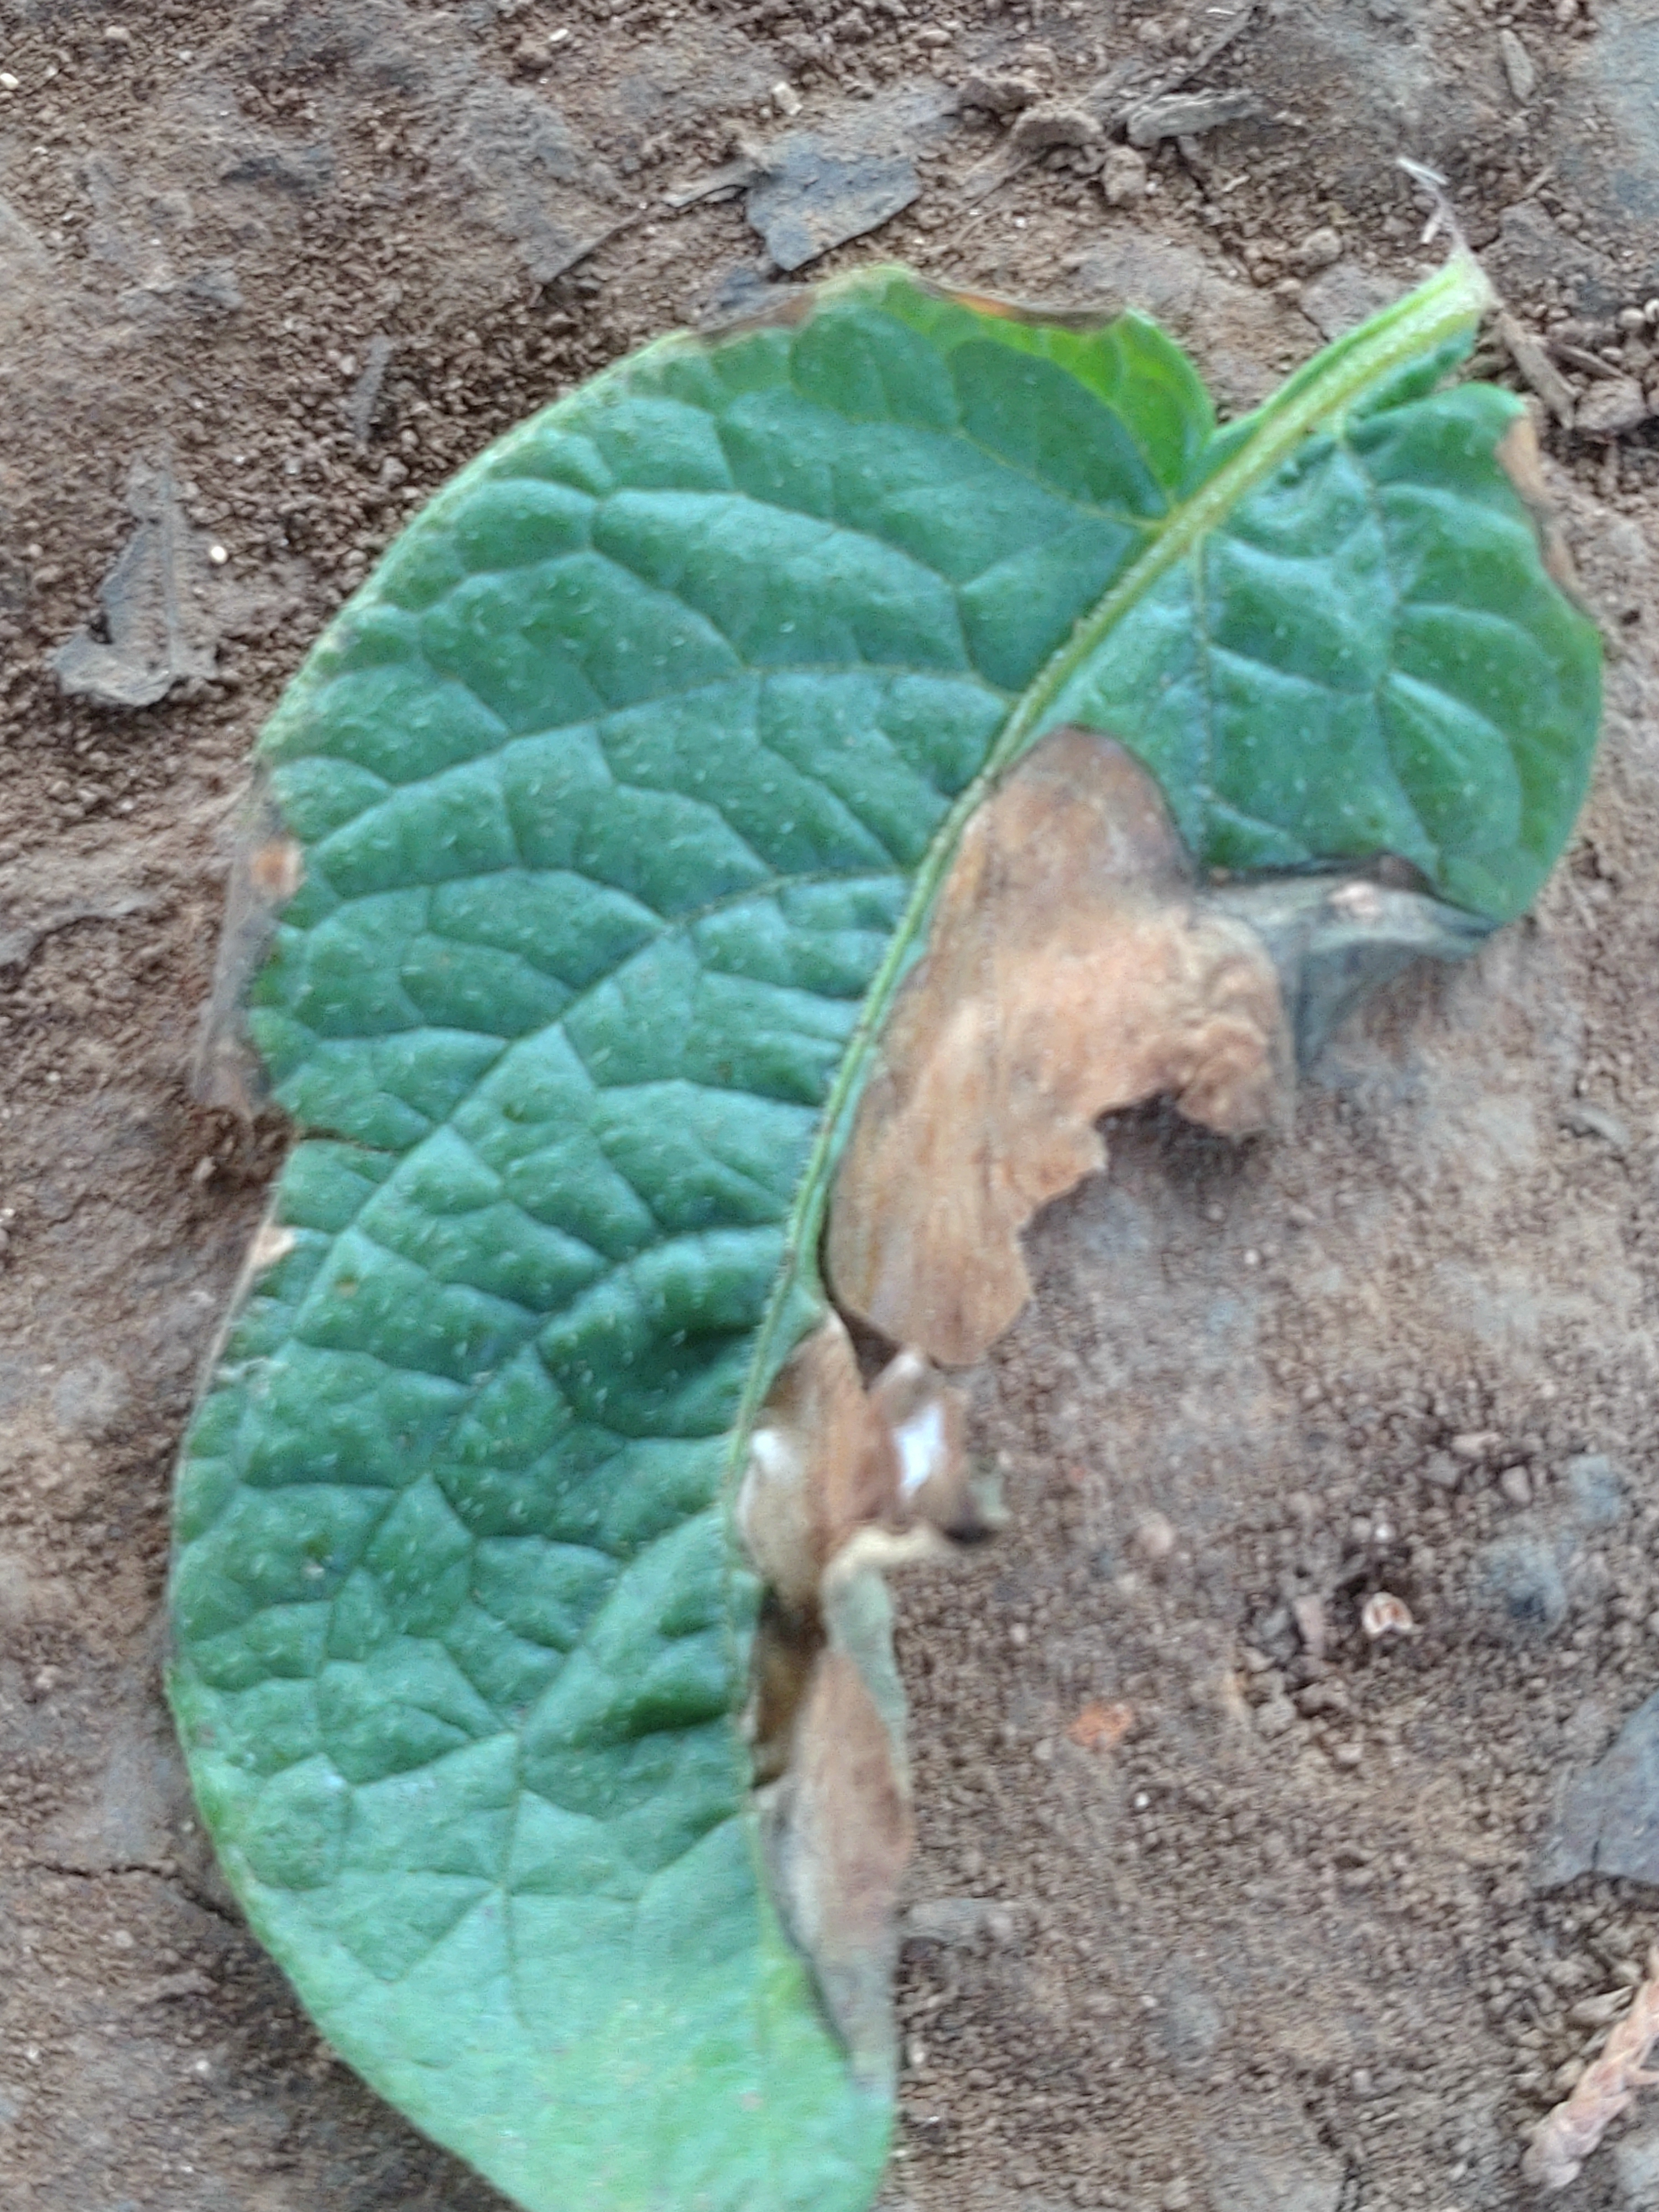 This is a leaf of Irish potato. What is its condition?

early blight
